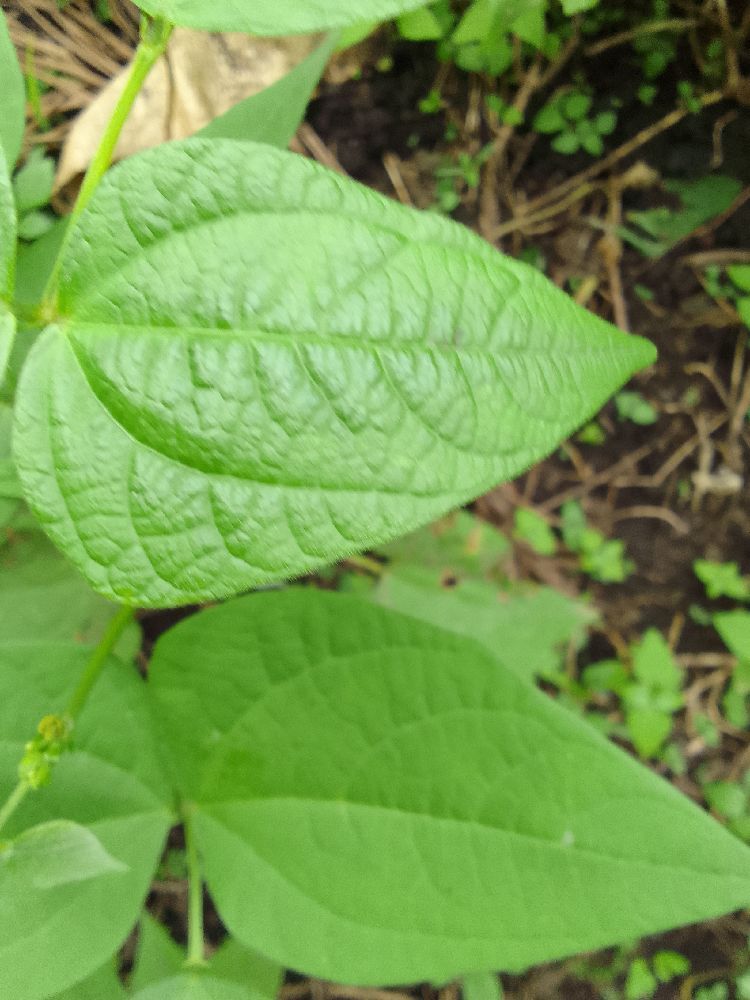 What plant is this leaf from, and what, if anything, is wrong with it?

common bean, healthy
